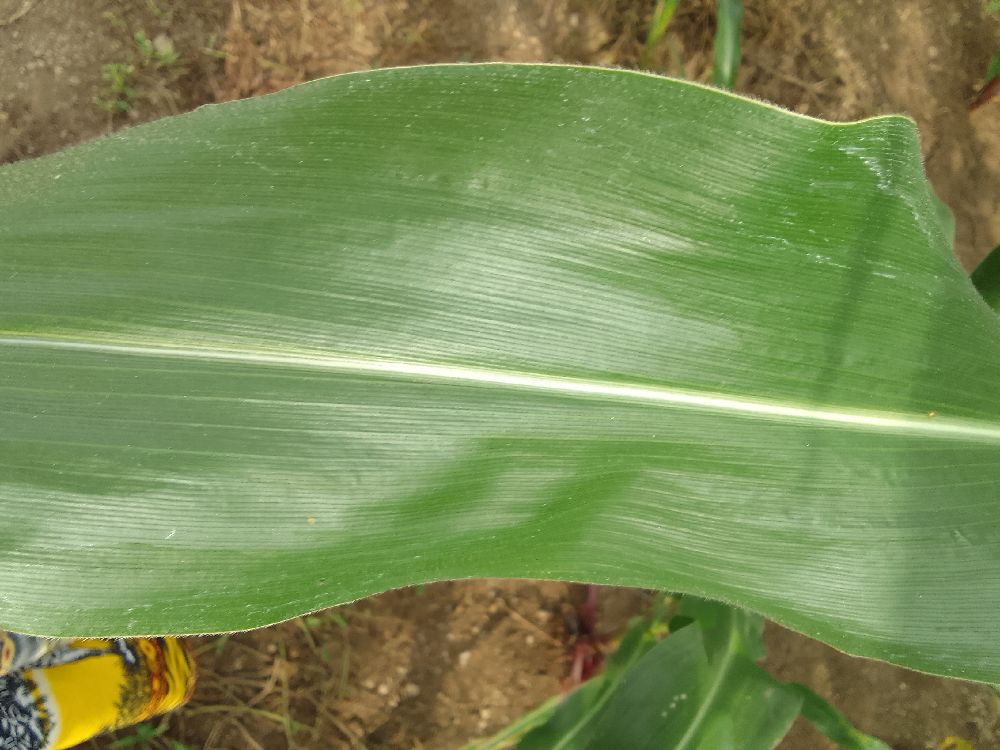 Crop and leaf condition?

maize, healthy
